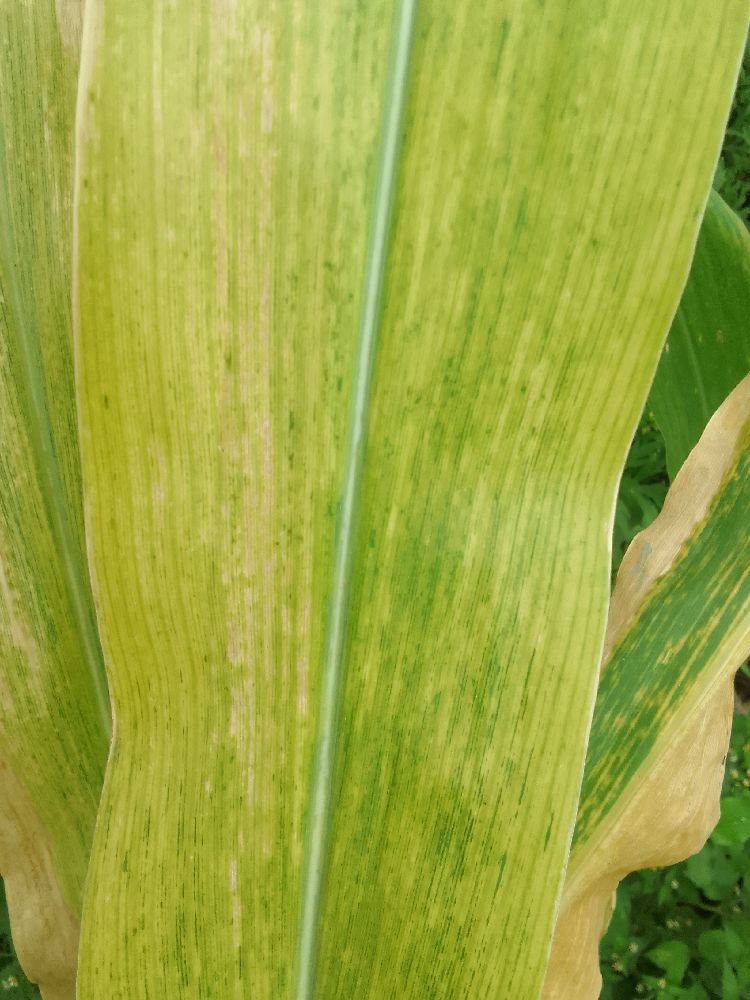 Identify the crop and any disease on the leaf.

maize, maize lethal necrosis
